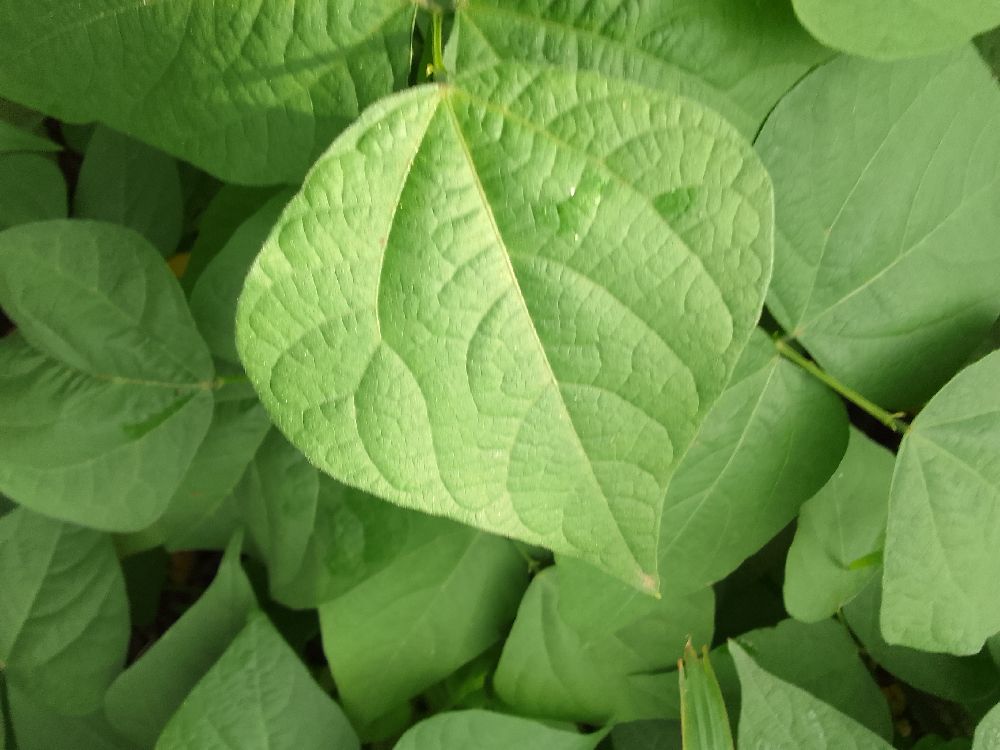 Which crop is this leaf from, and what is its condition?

common bean, healthy
